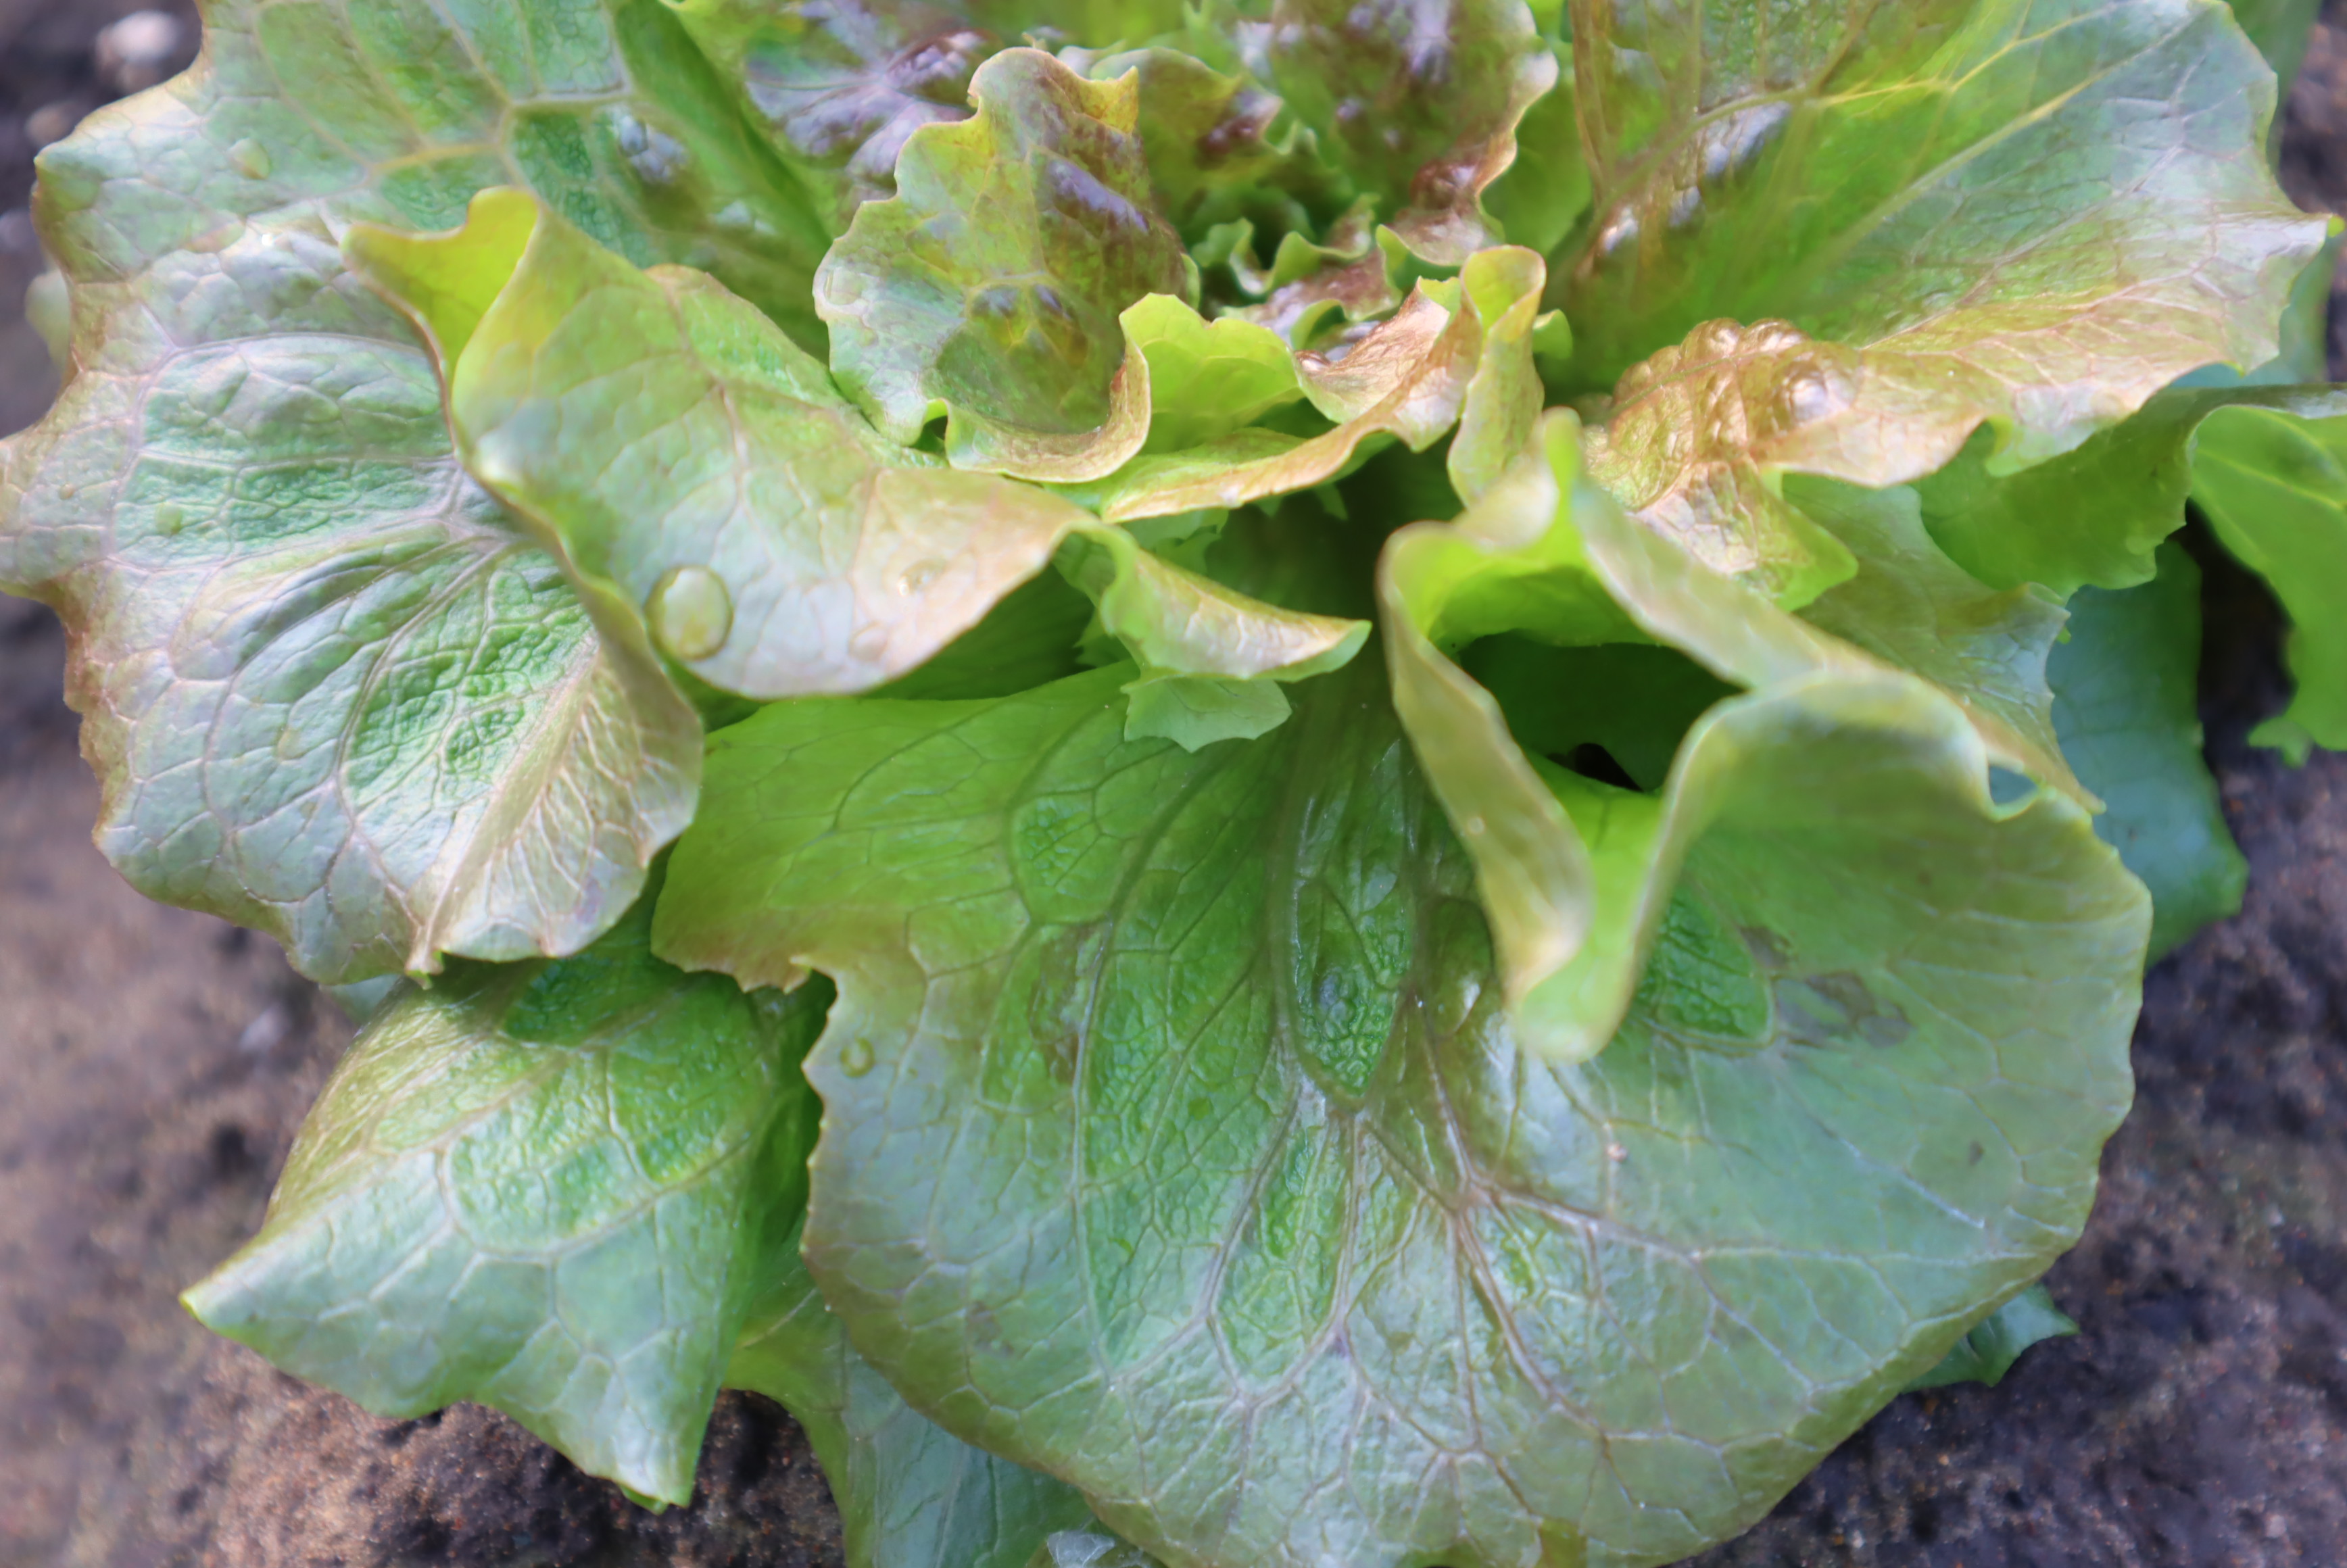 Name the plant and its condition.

lettuce, healthy
